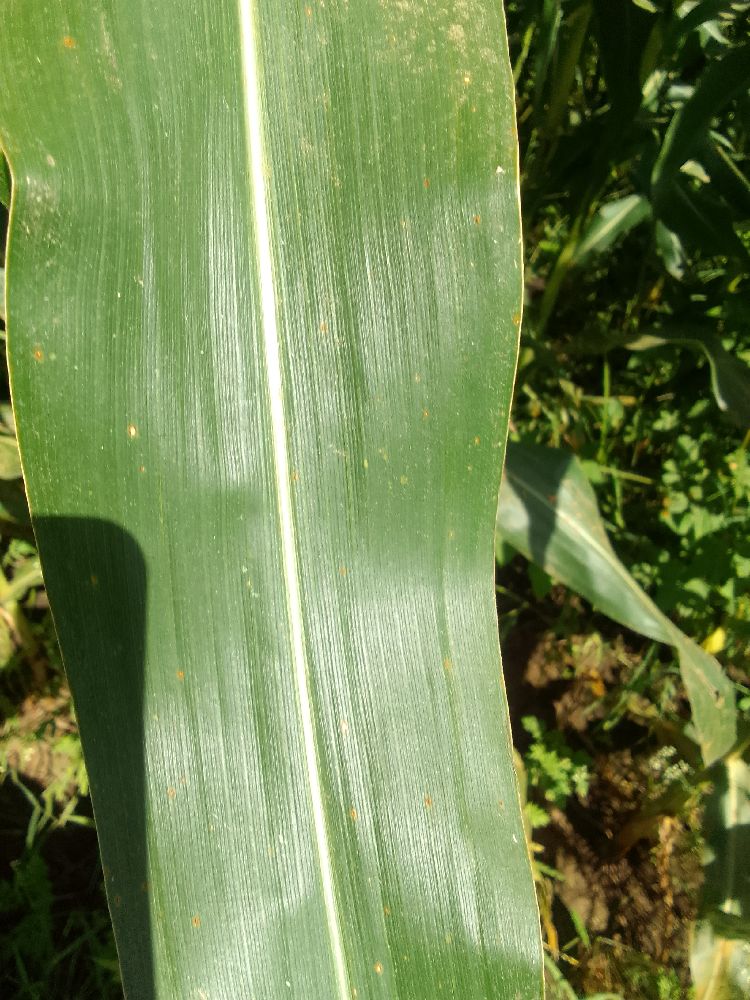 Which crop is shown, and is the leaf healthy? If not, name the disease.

maize, healthy
